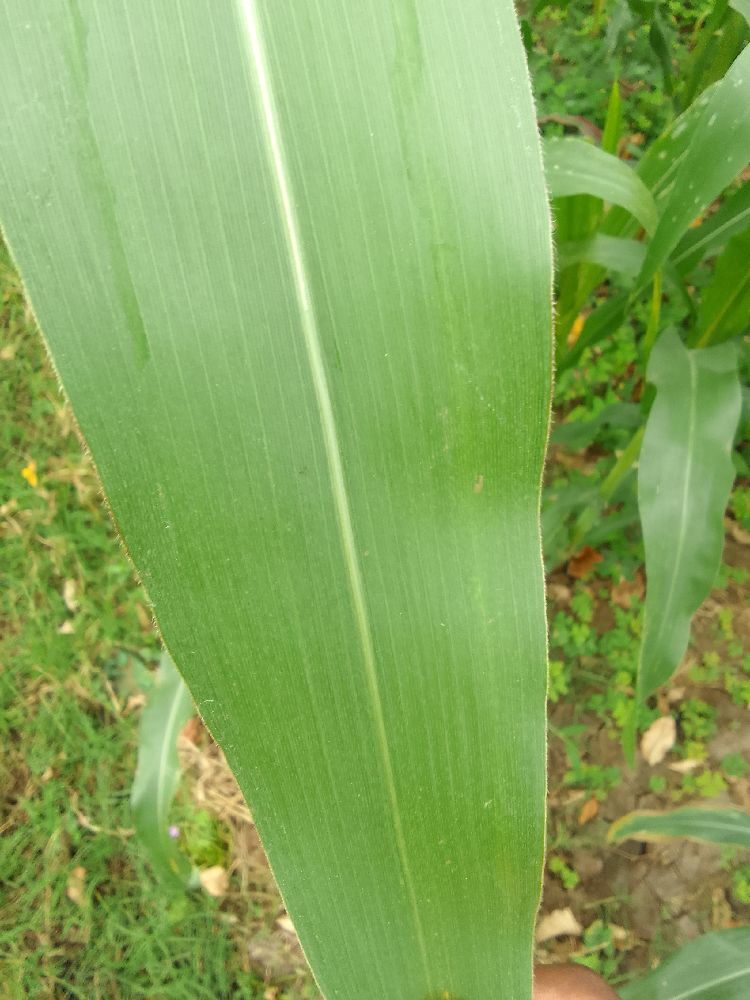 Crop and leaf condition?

maize, healthy
